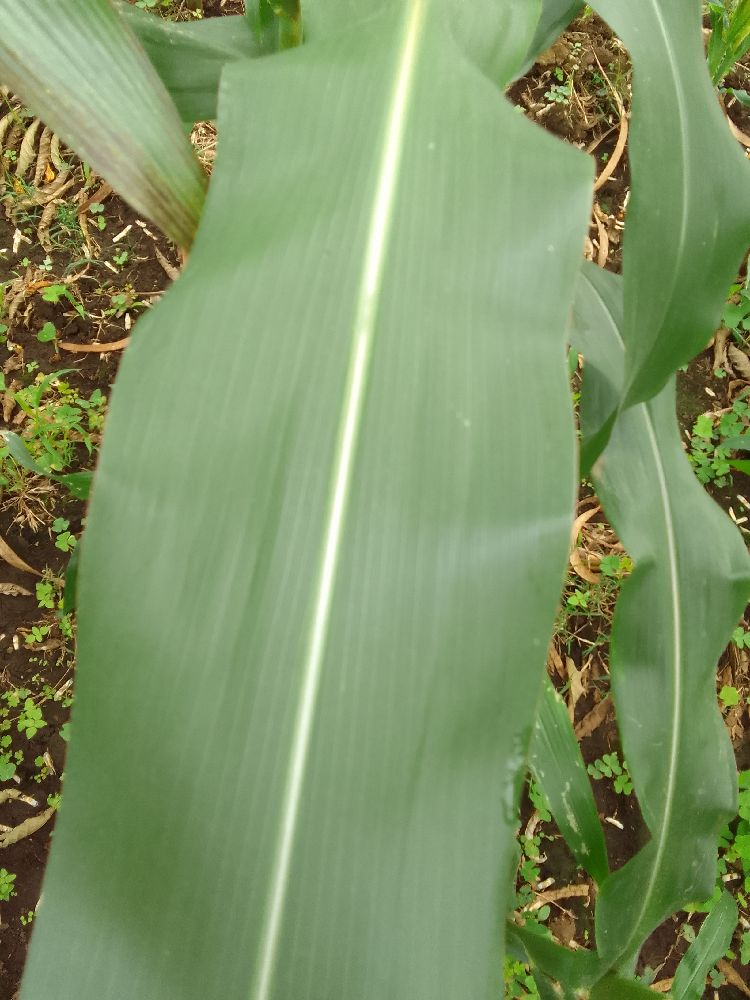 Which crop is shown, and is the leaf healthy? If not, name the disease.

maize, healthy
